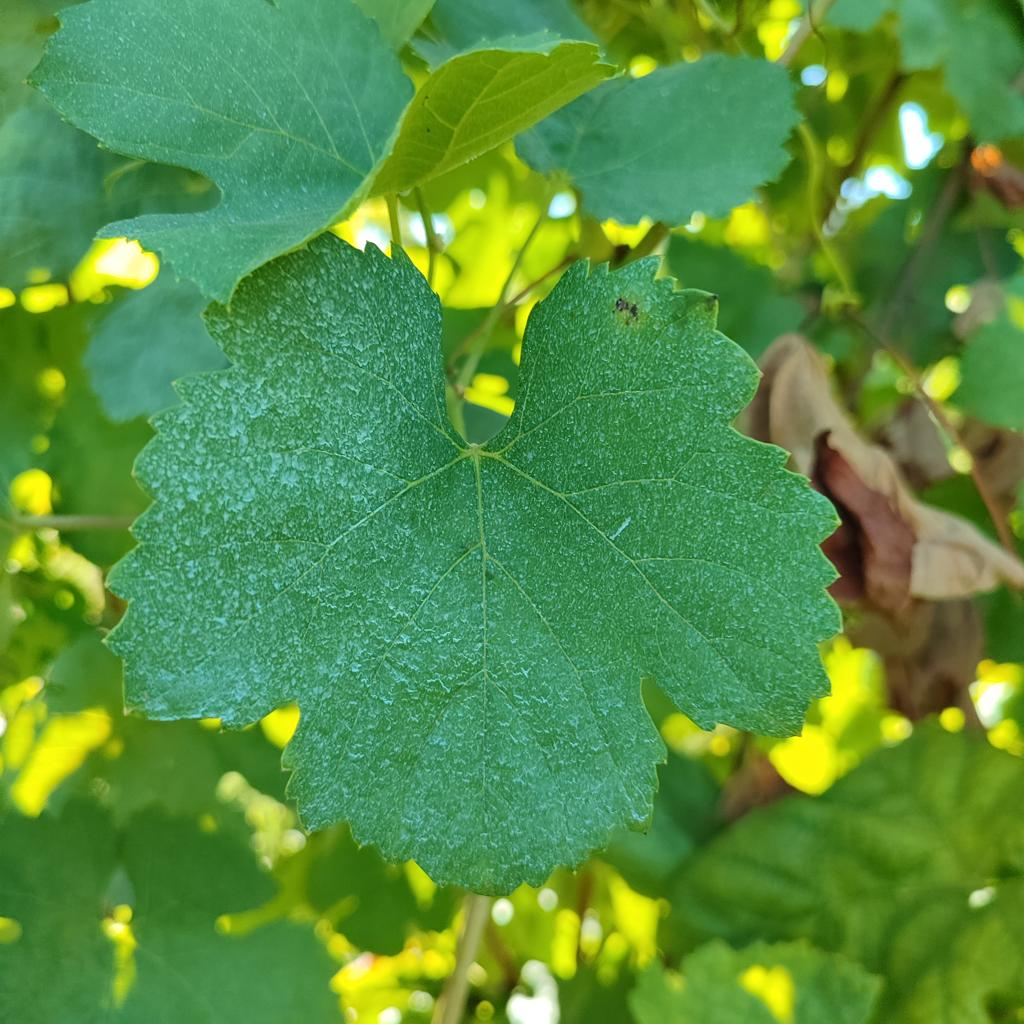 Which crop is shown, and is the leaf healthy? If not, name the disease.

grapevine, healthy
